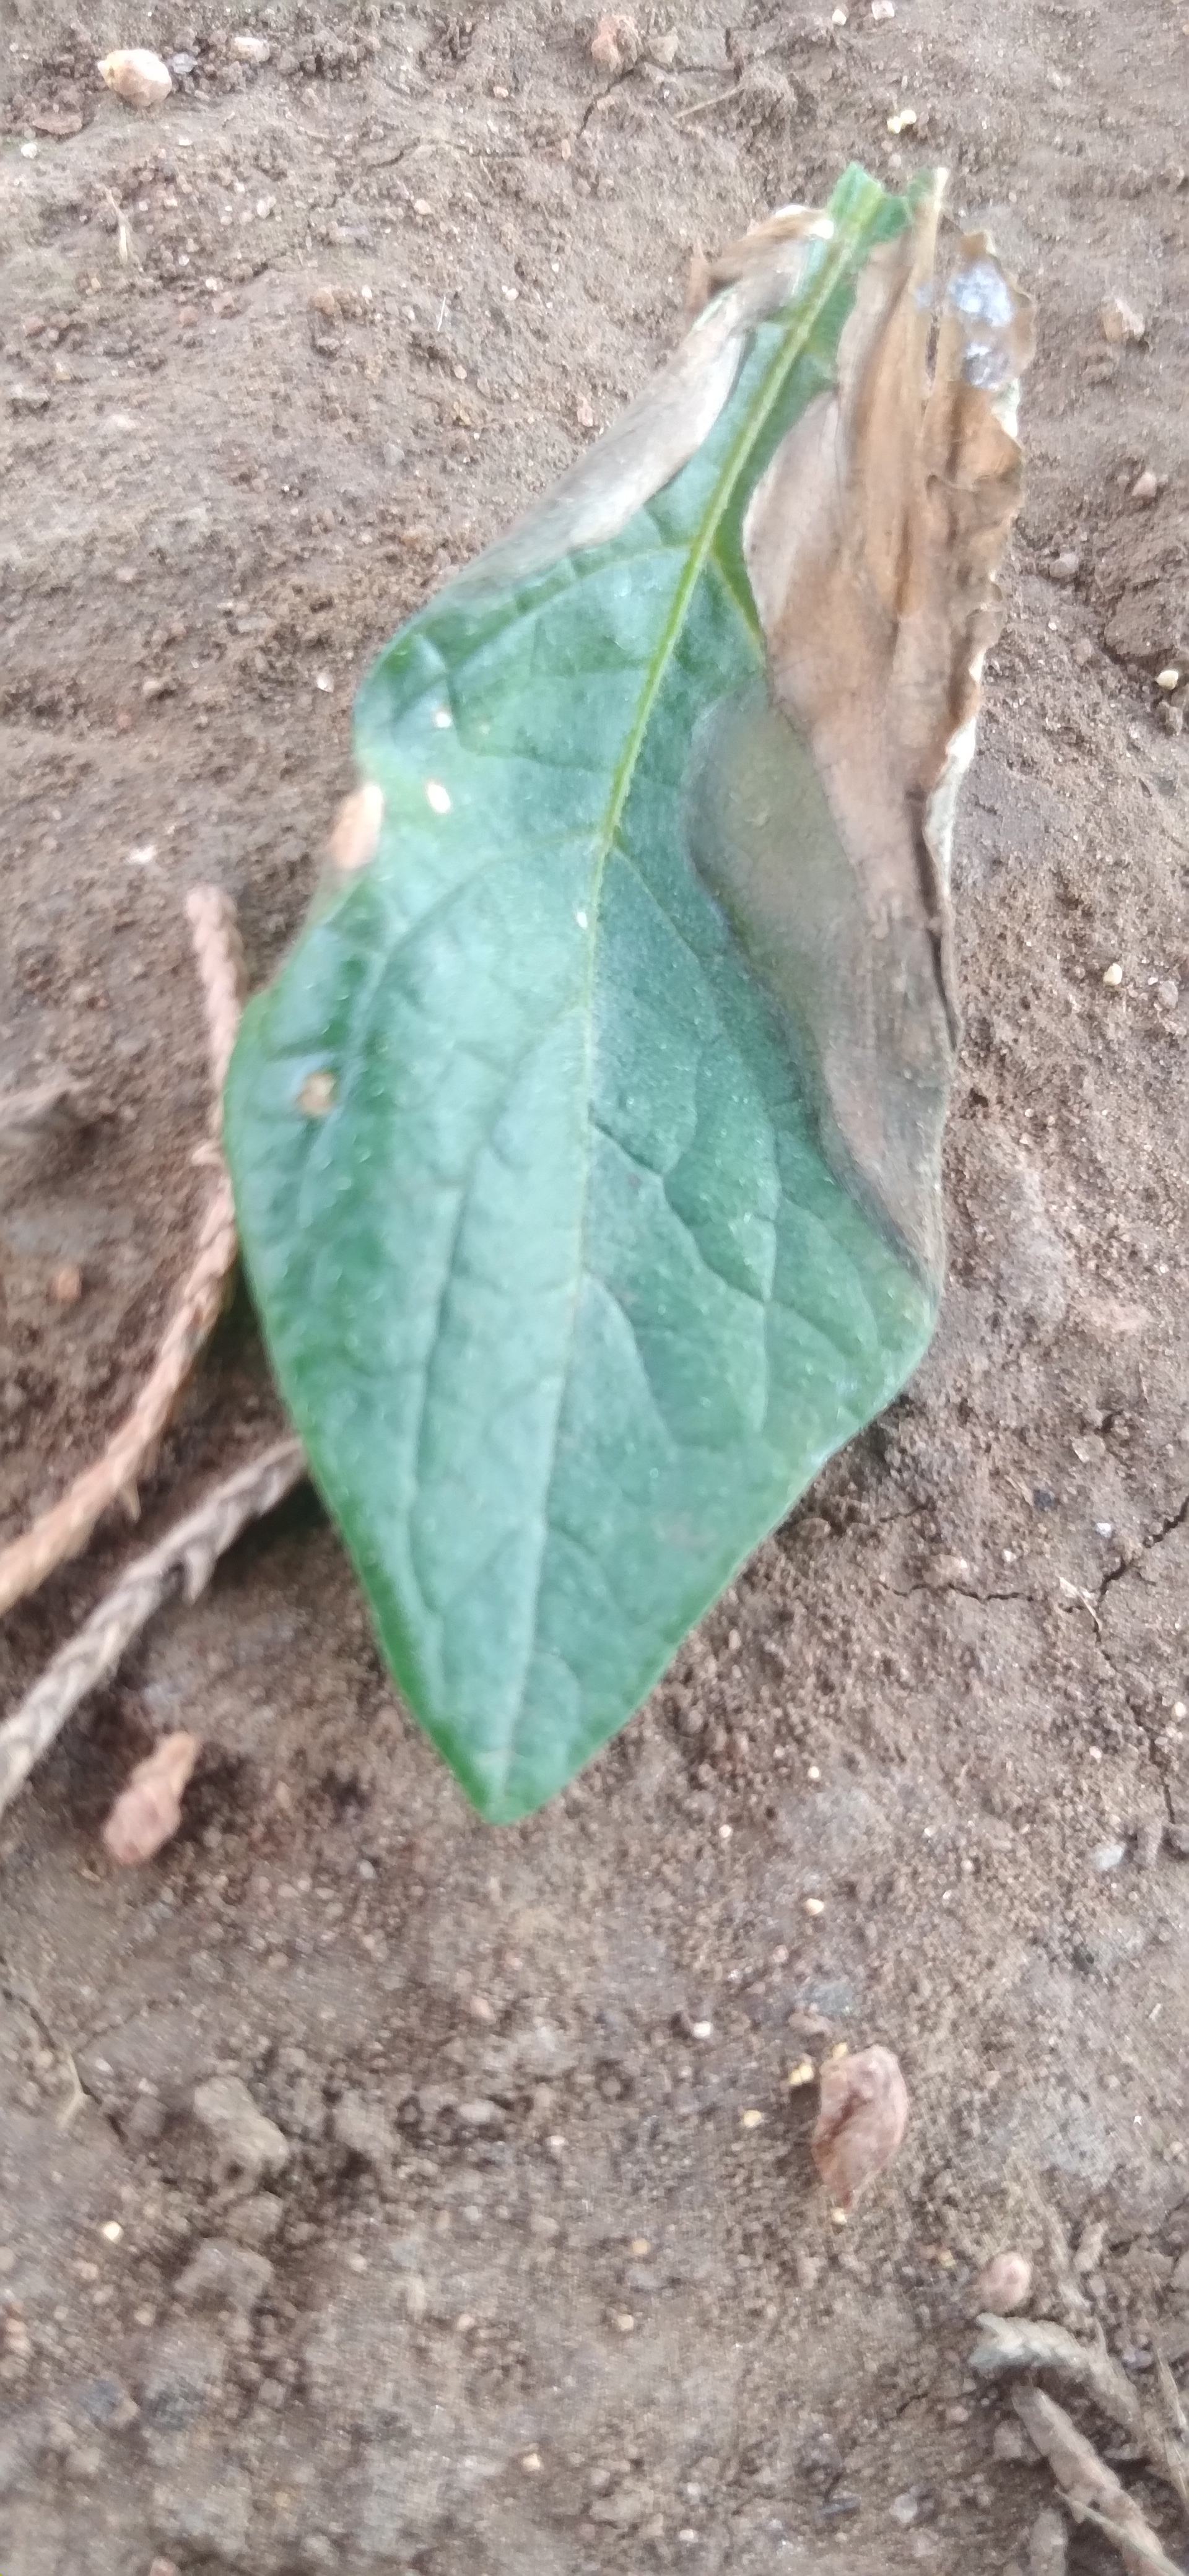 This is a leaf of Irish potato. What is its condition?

early blight
